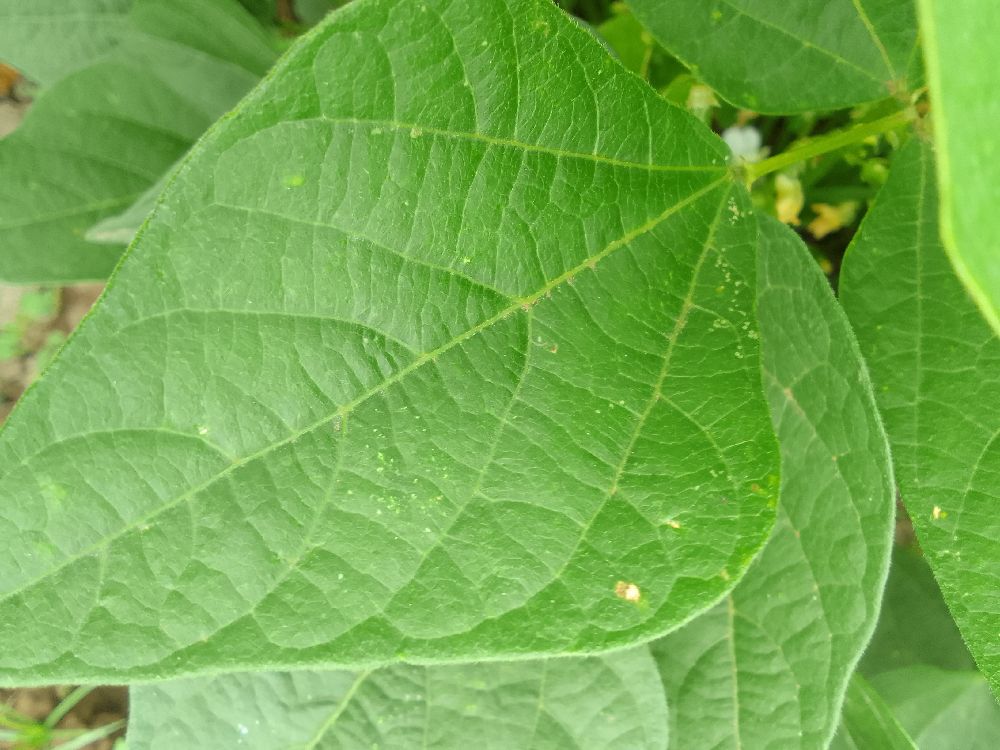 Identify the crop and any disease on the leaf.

common bean, healthy
